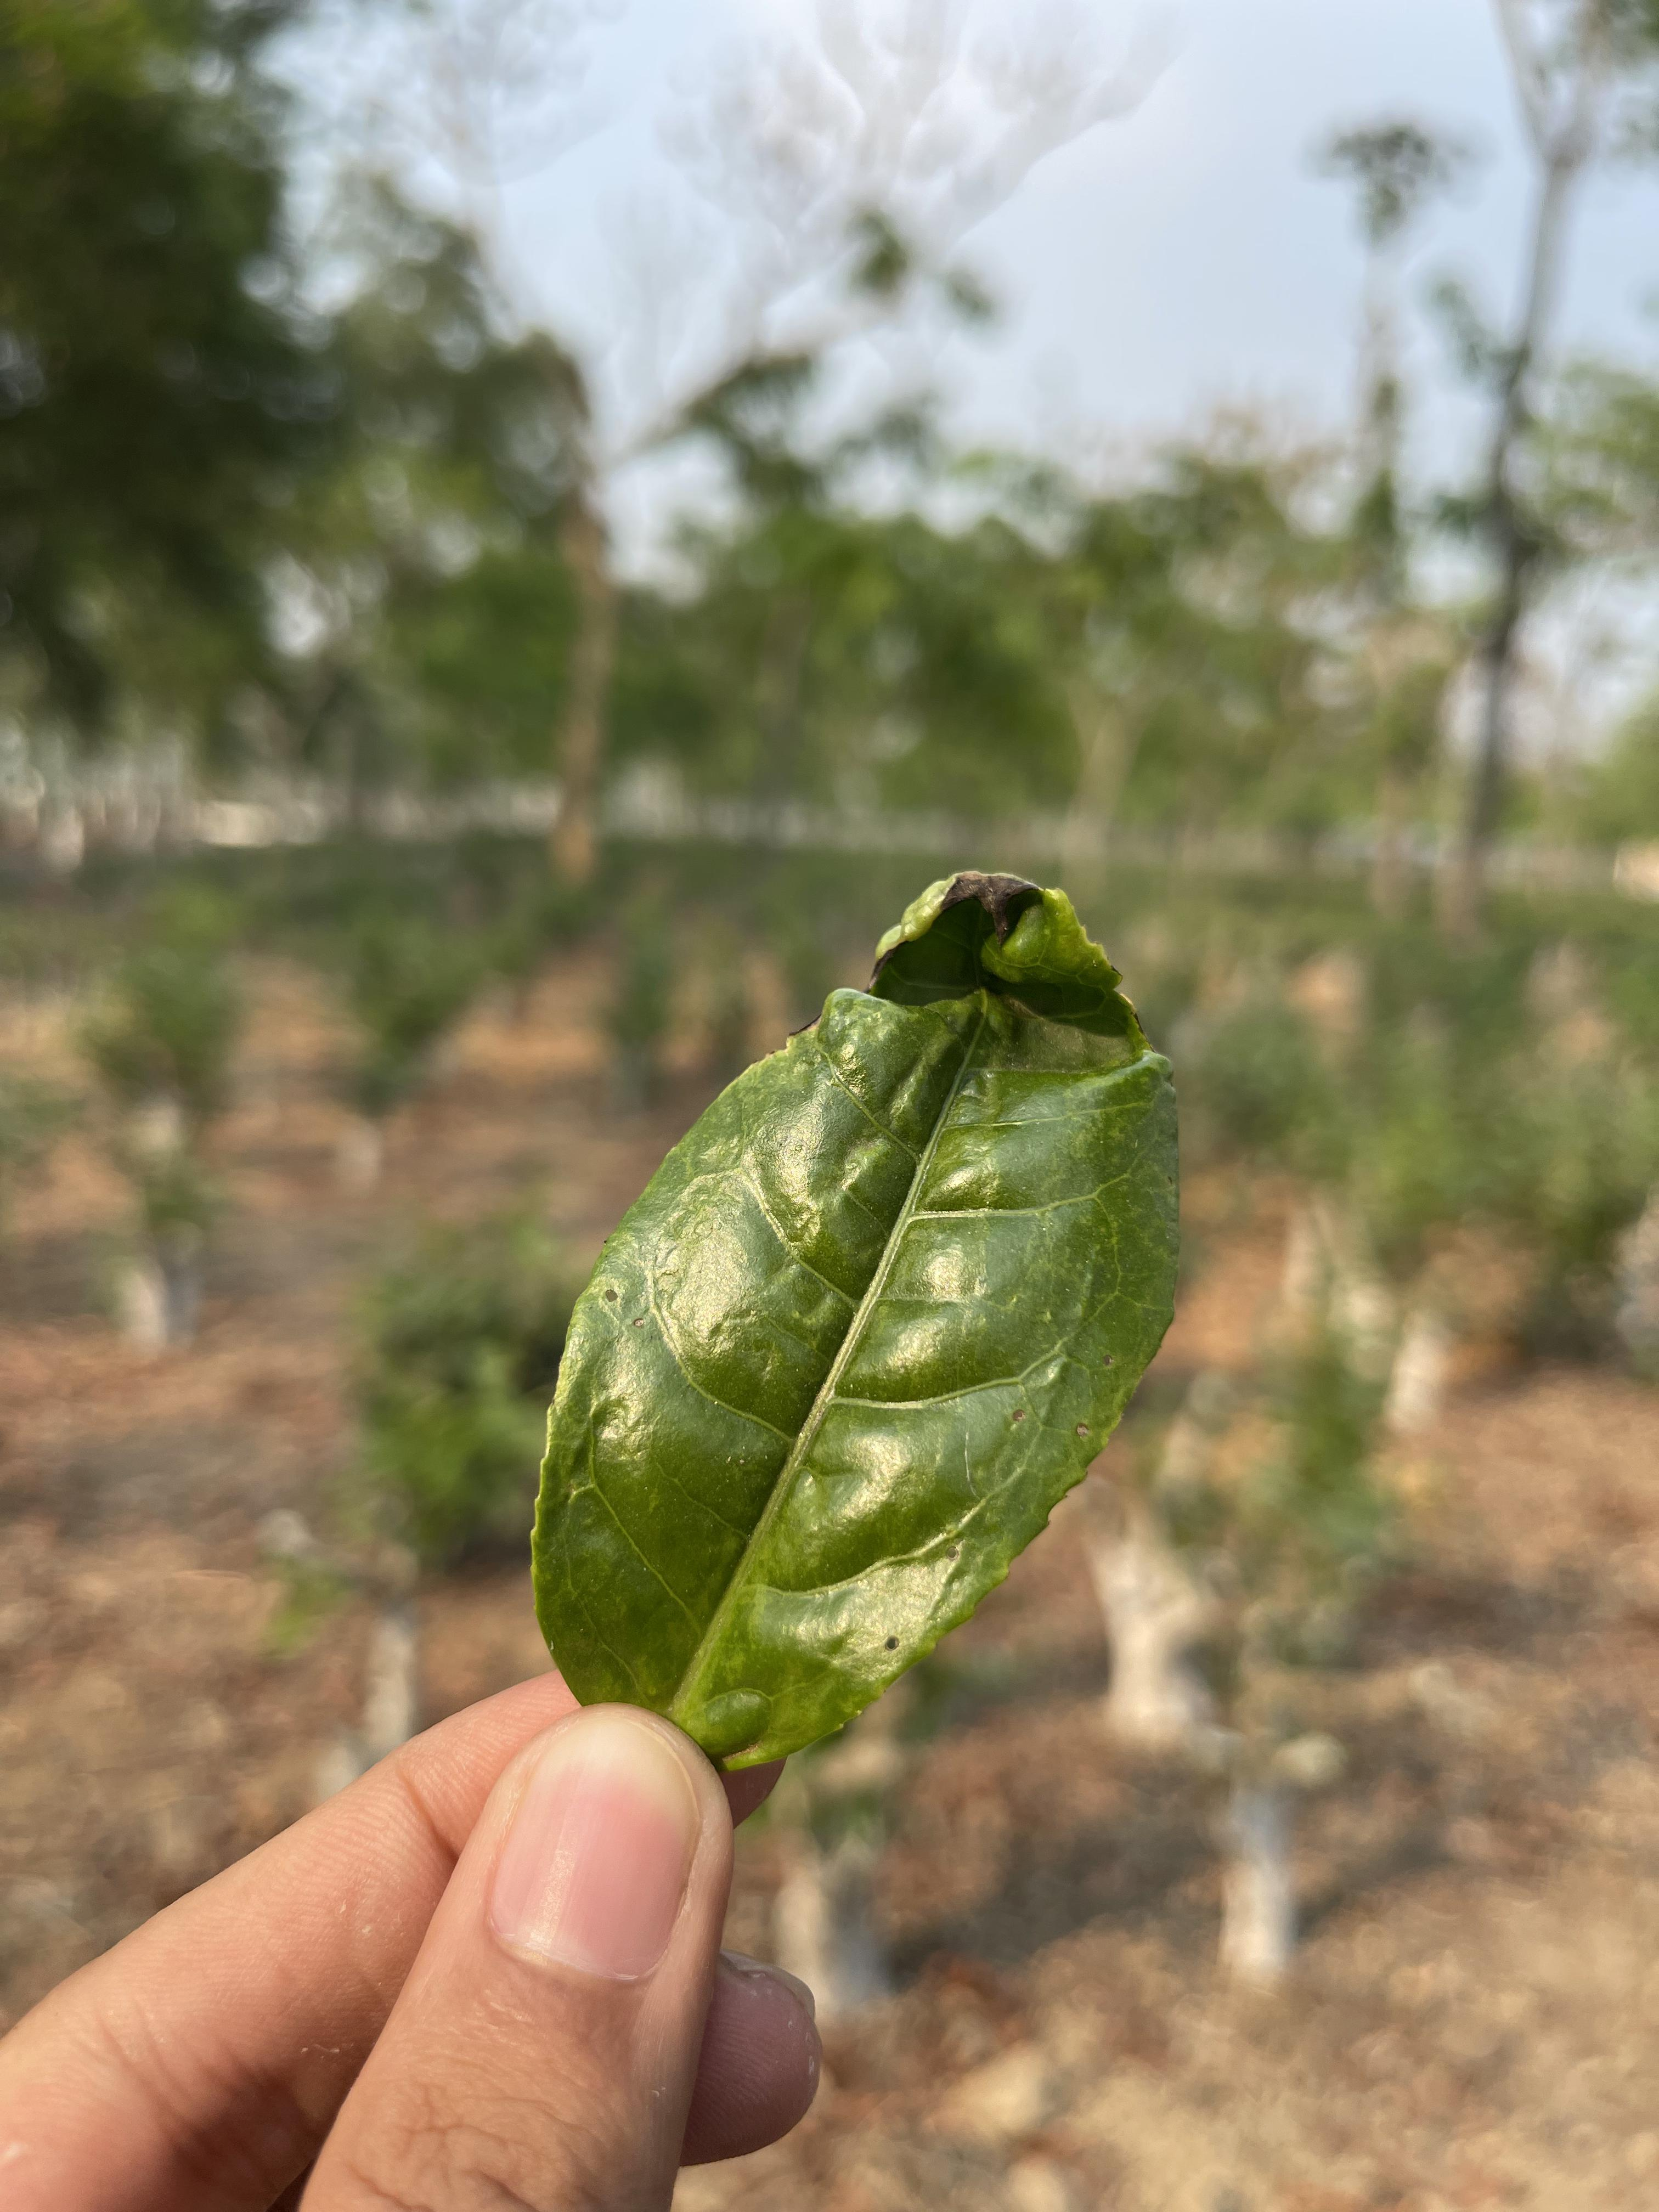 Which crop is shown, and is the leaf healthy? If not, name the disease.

tea, helopeltis
